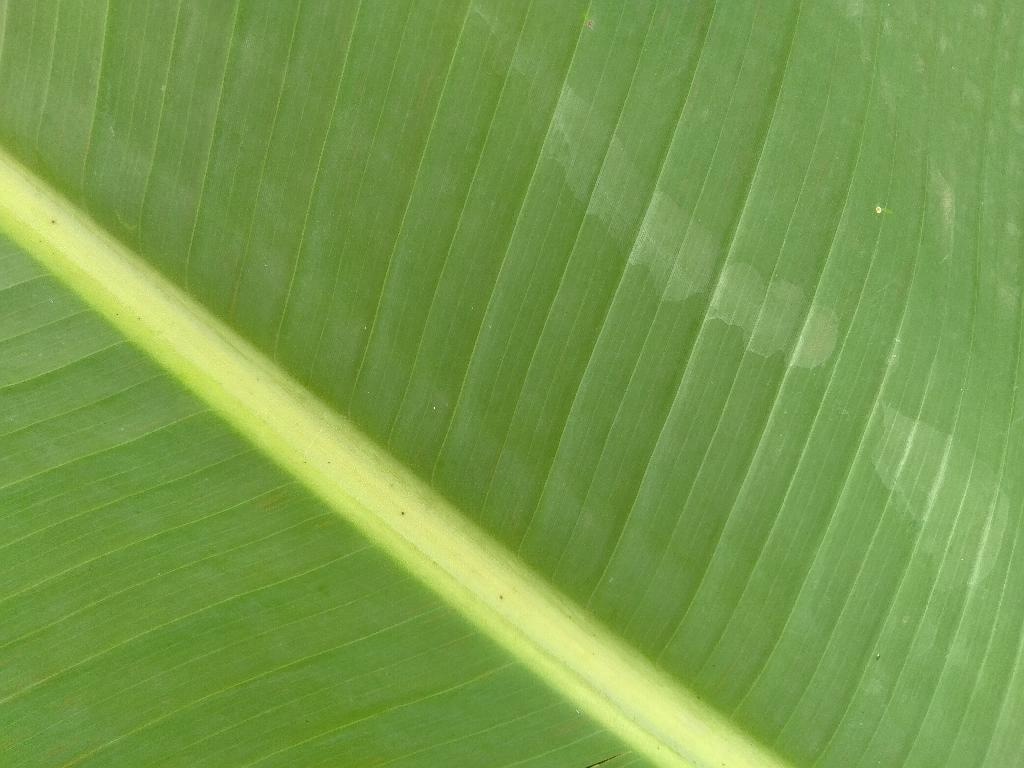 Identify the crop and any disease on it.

banana, healthy
